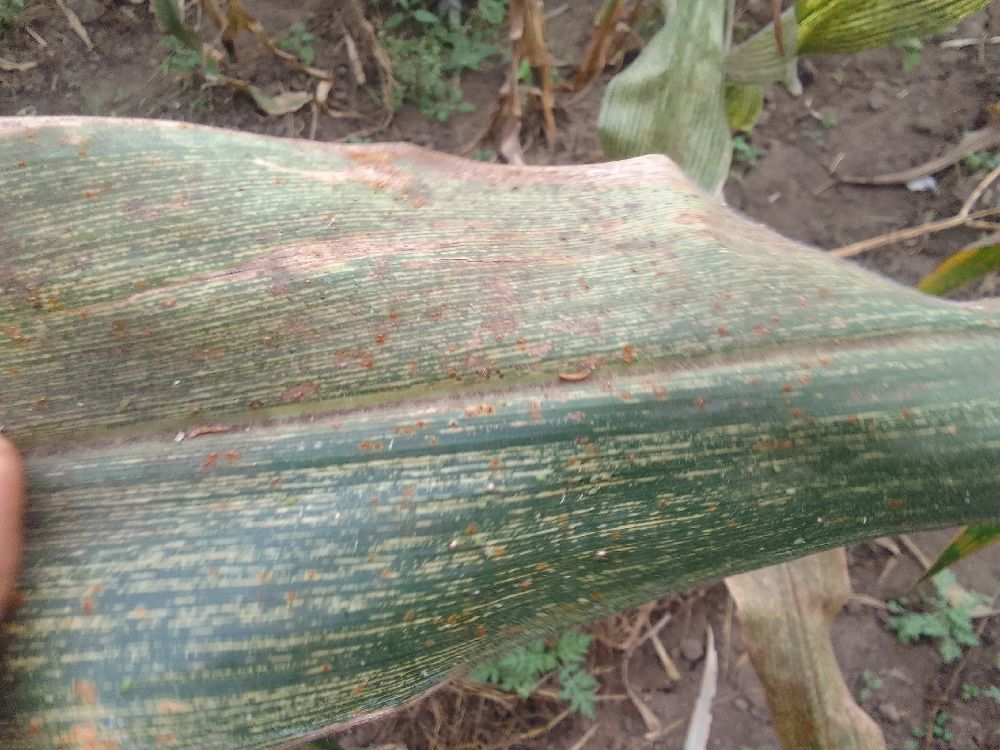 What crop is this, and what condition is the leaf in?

maize, maize streak virus
